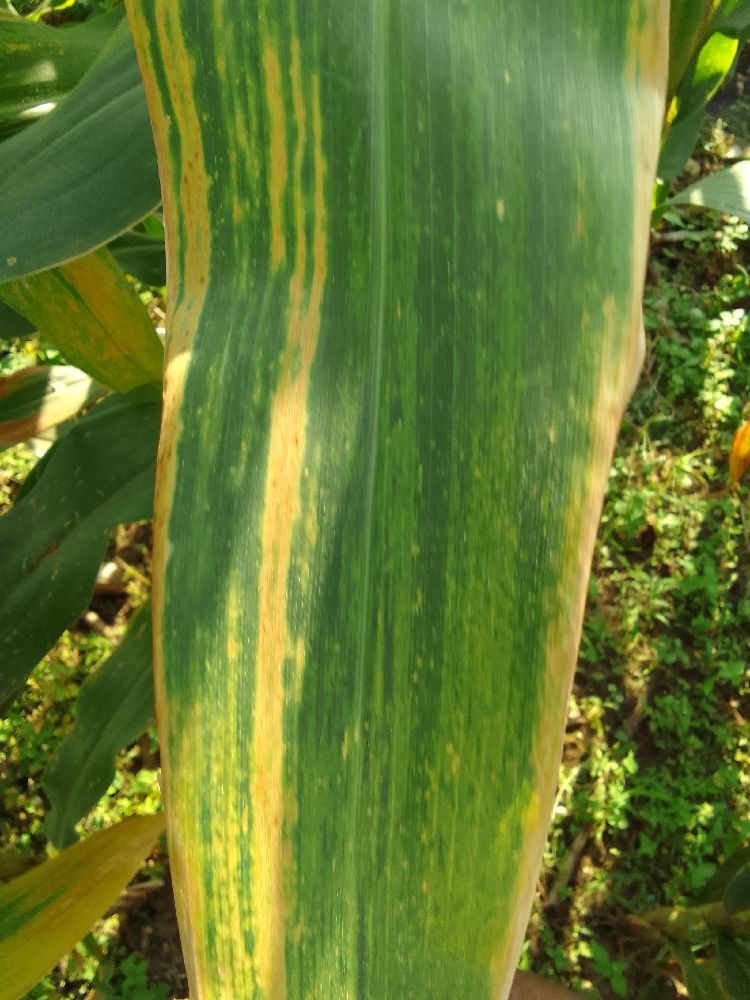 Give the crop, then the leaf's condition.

maize, maize lethal necrosis
